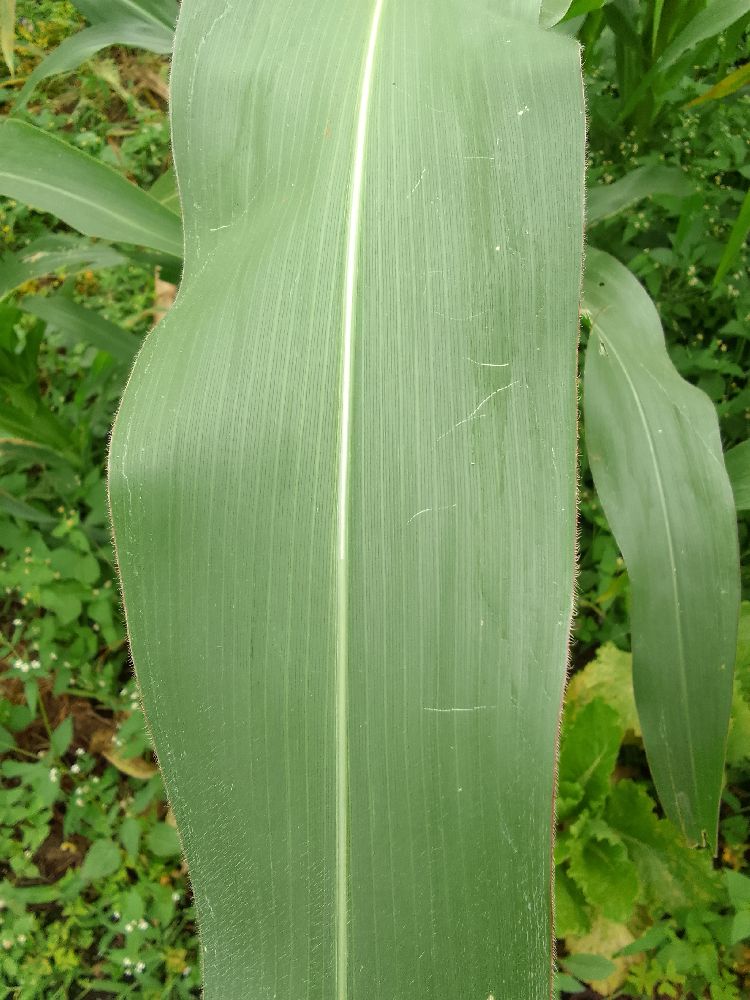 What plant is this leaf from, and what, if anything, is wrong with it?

maize, healthy
